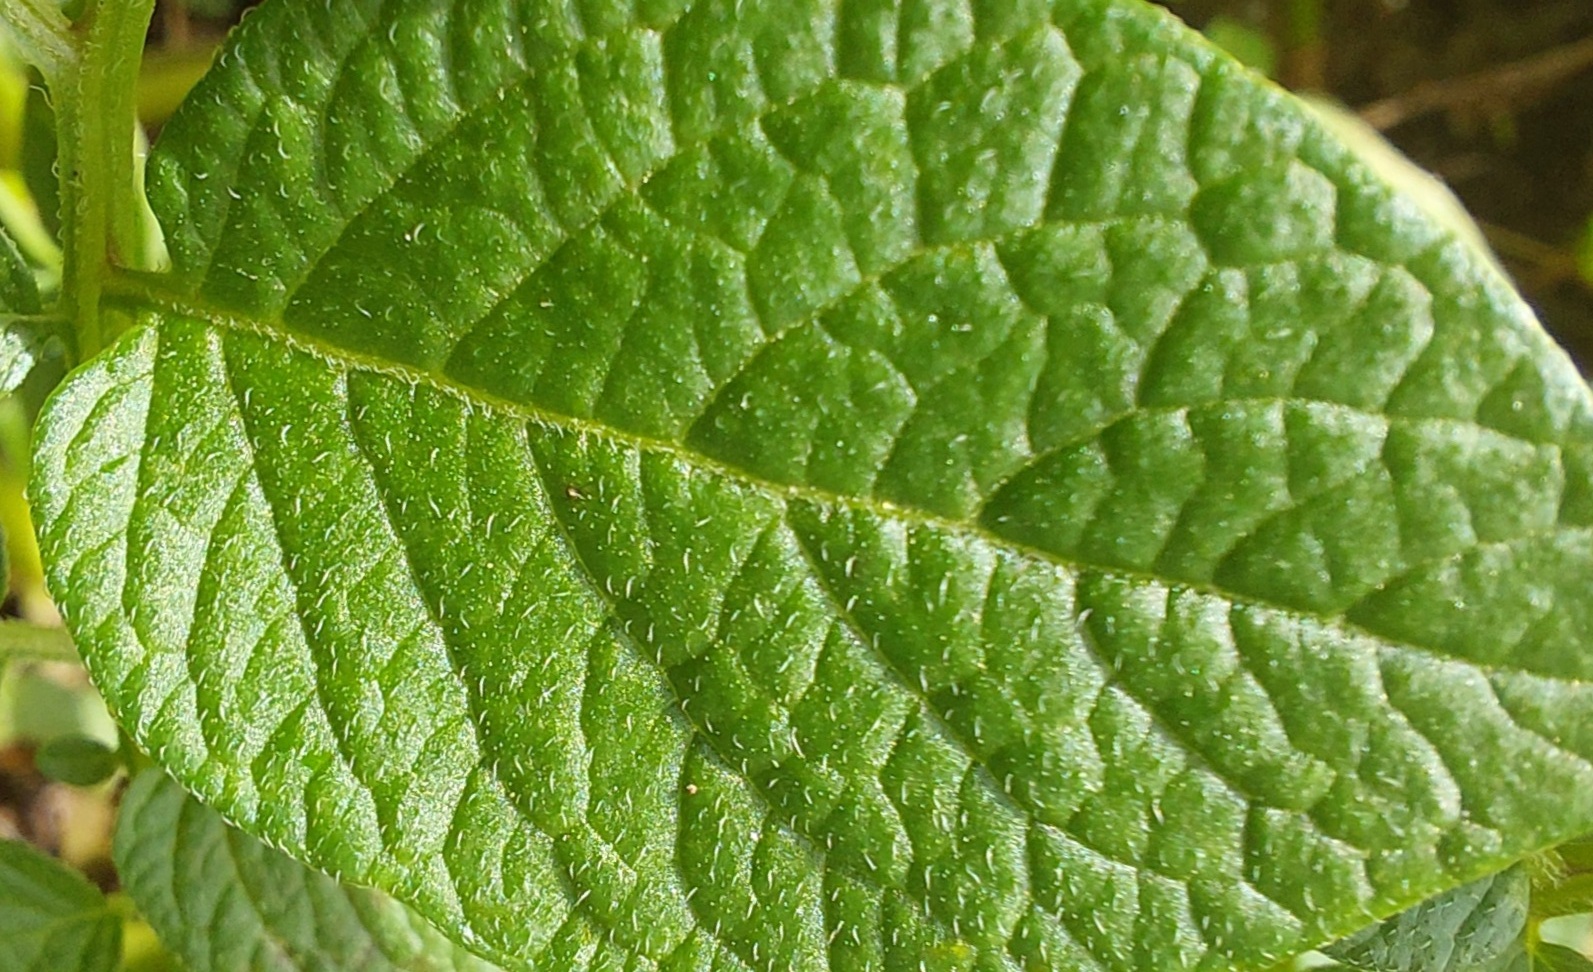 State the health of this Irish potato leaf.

healthy
